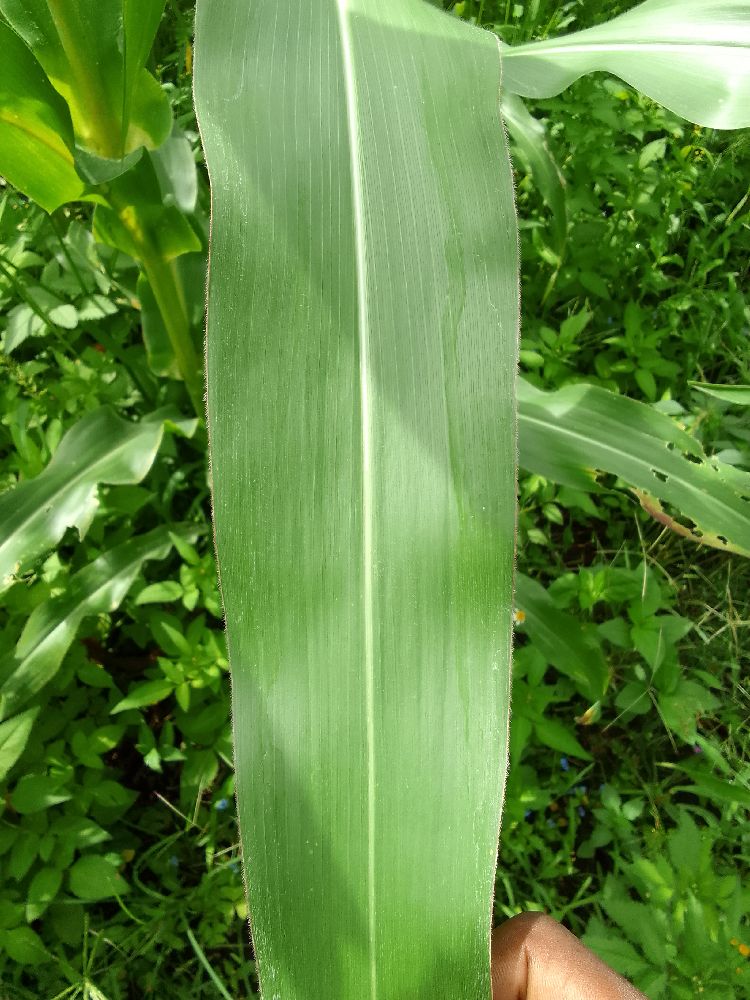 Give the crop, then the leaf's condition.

maize, healthy
